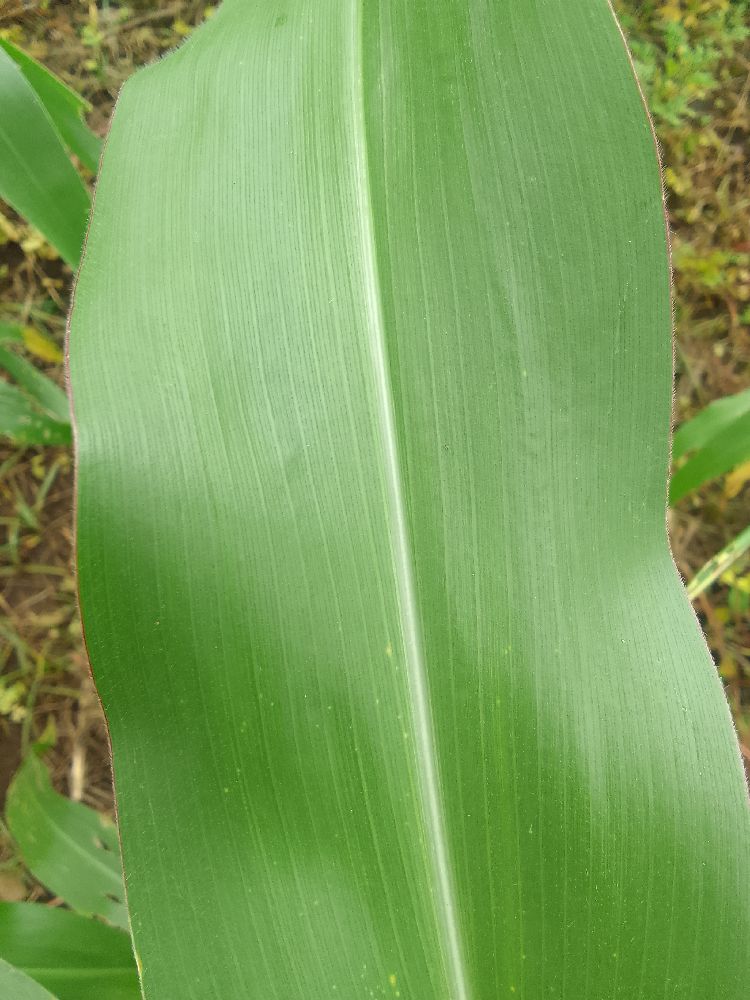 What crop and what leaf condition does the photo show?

maize, healthy
